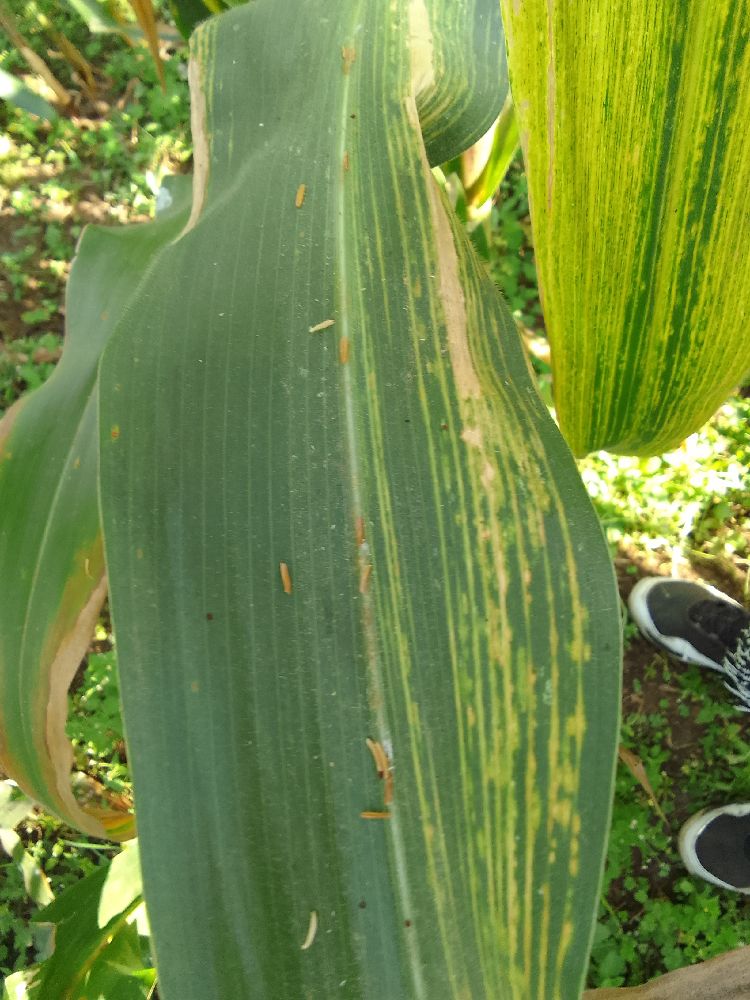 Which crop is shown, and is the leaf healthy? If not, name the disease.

maize, maize lethal necrosis
